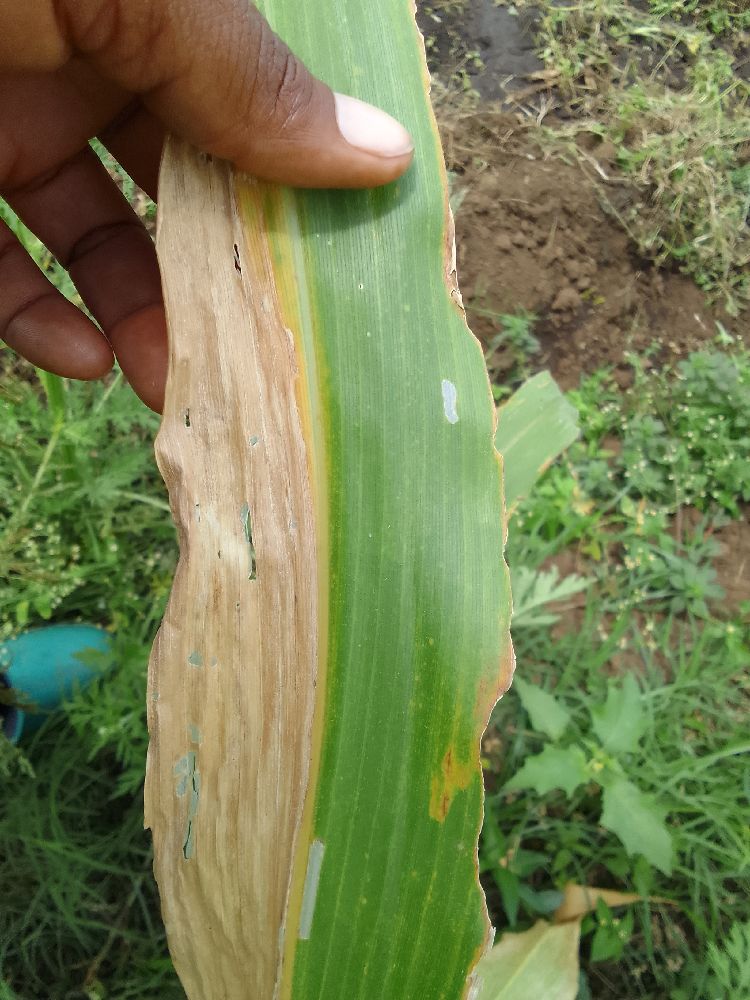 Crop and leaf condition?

maize, maize lethal necrosis
